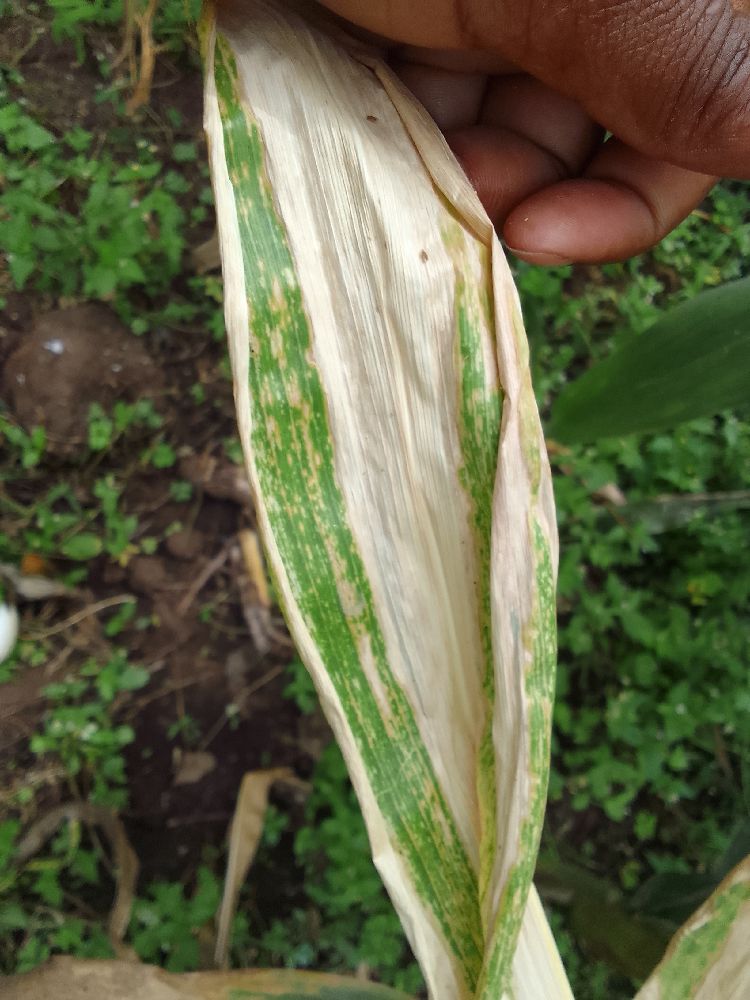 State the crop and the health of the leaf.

maize, maize lethal necrosis
